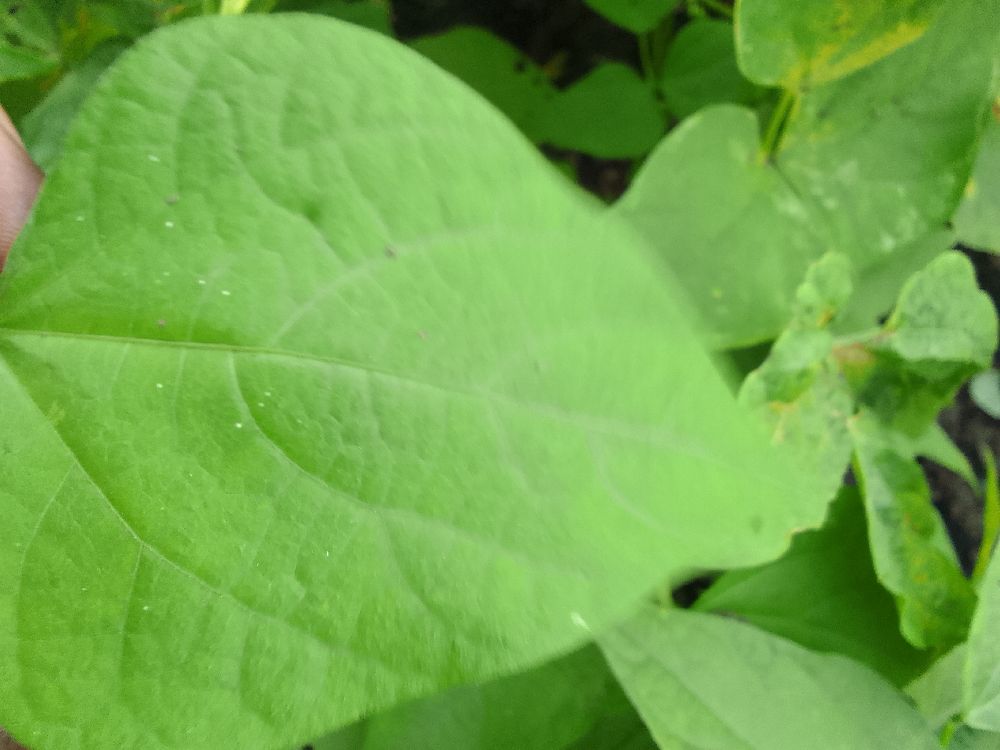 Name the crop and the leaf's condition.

common bean, healthy
